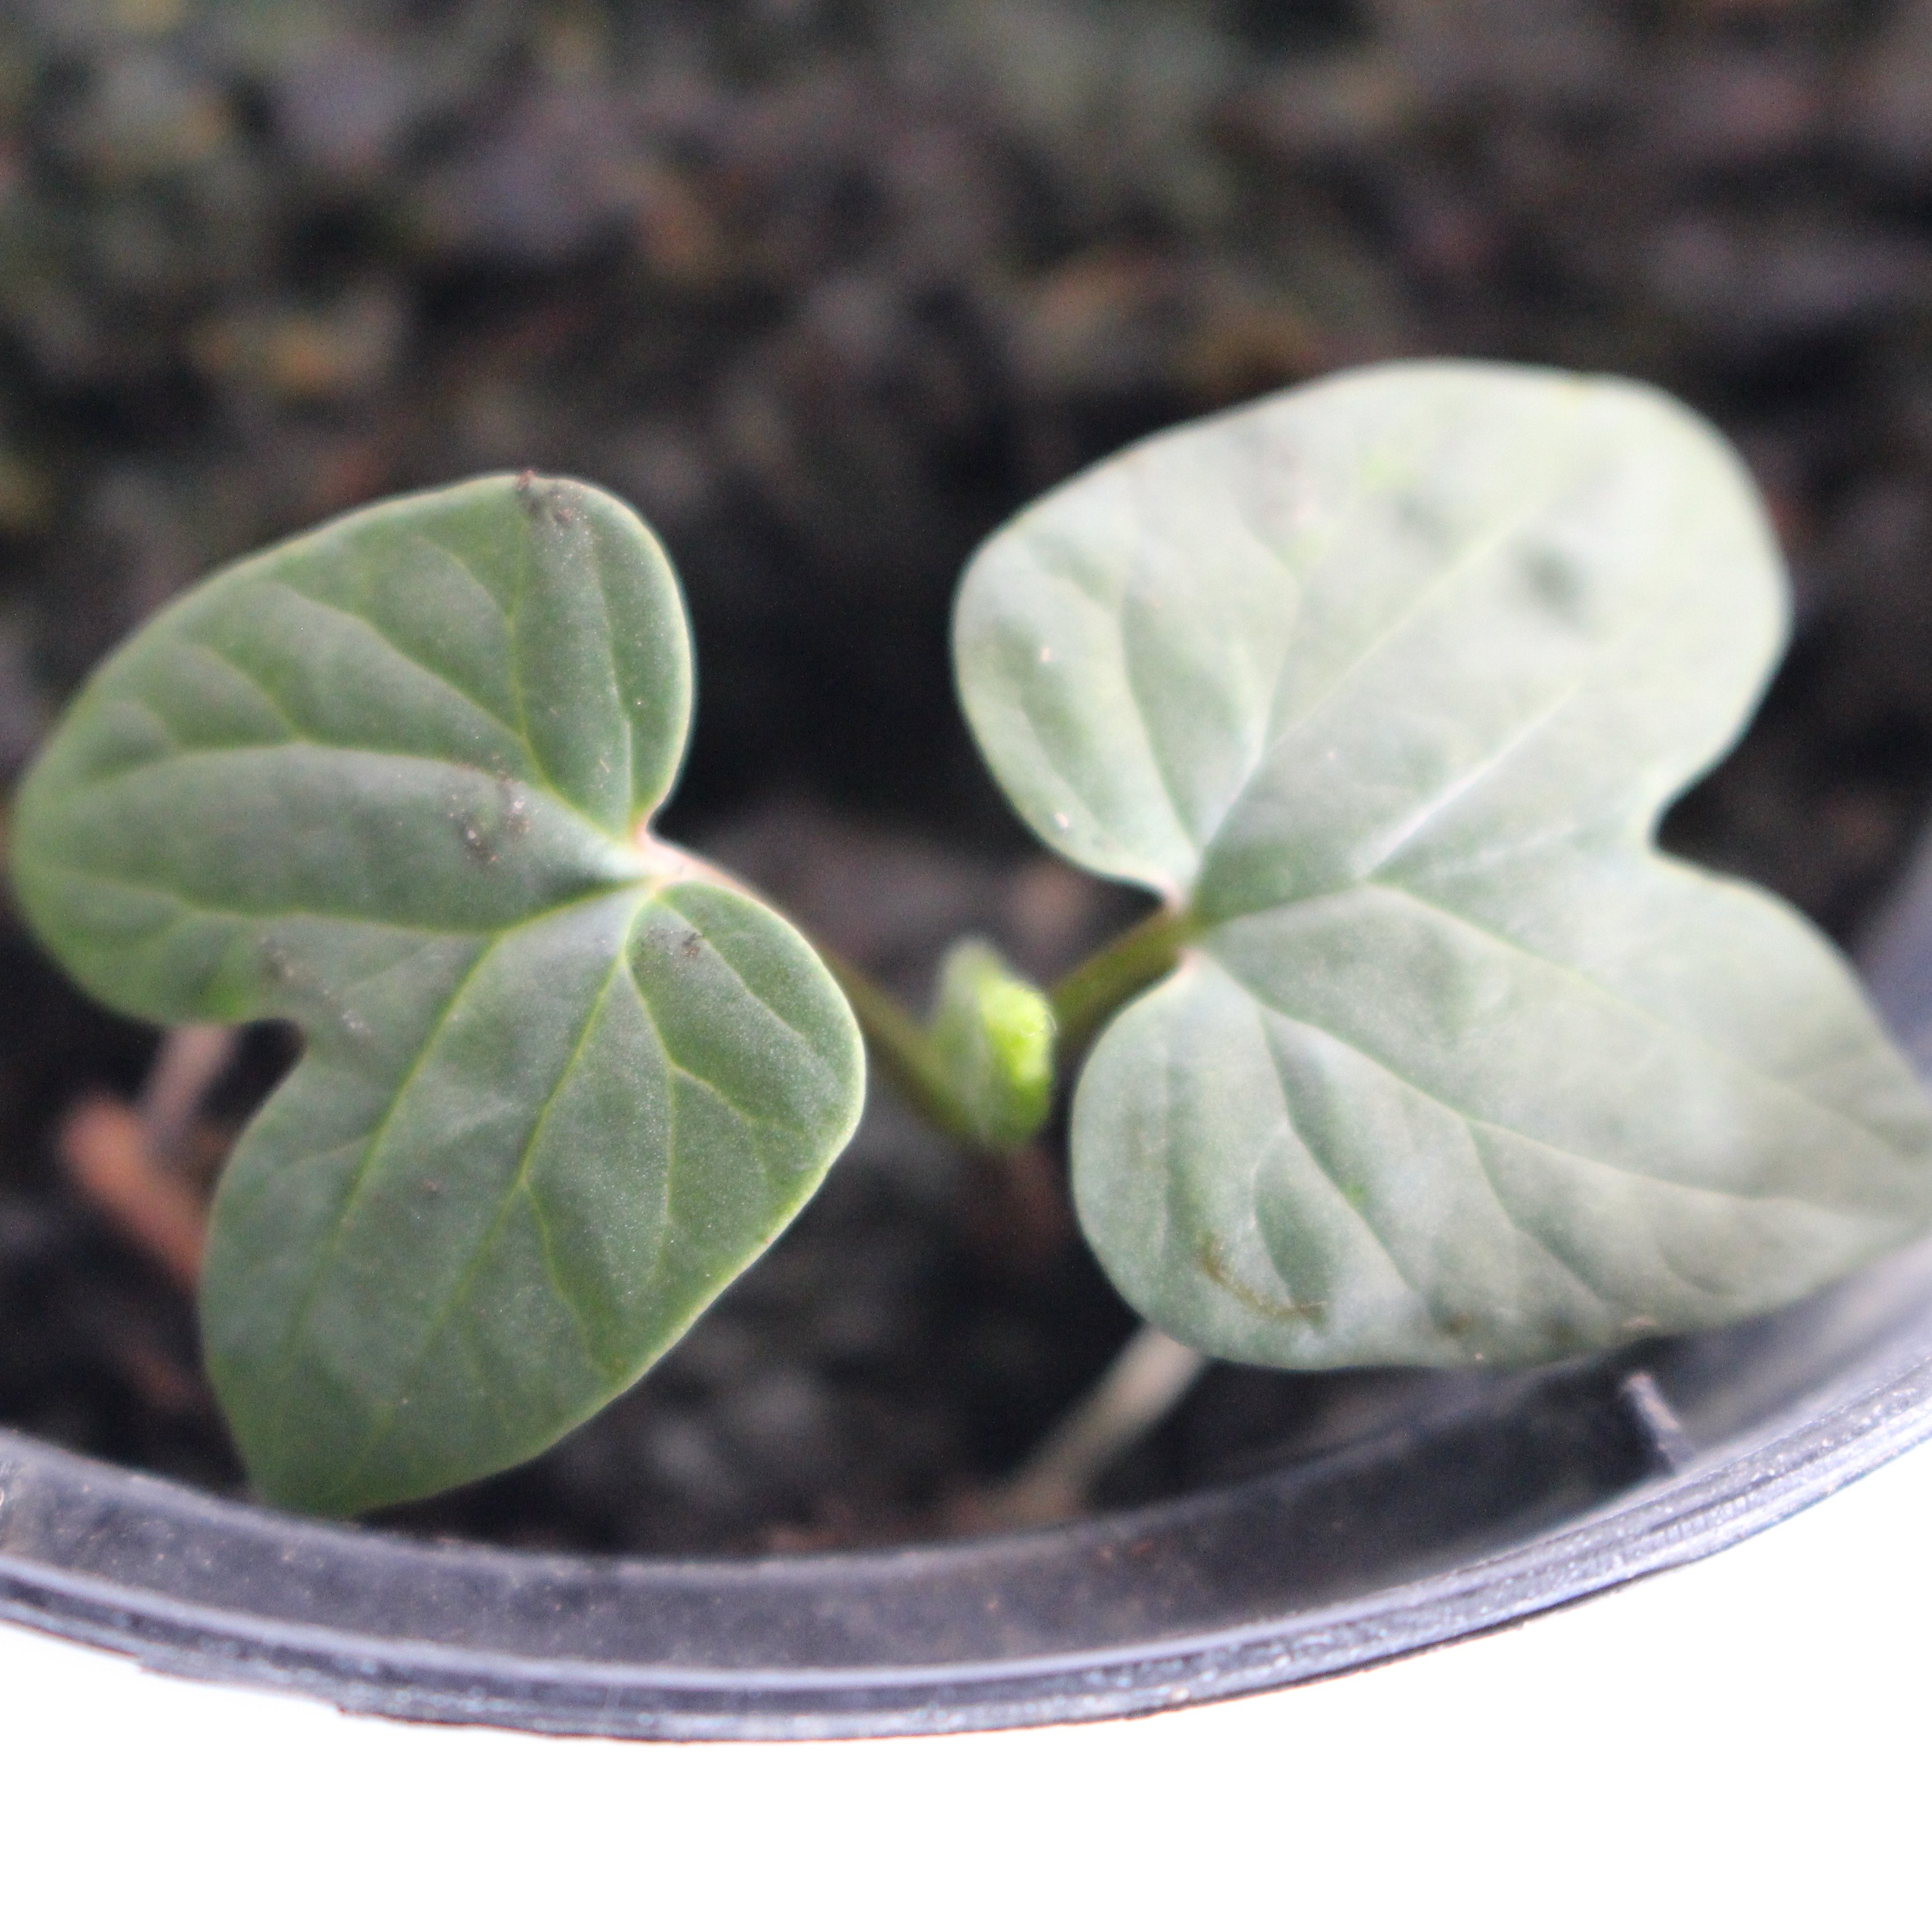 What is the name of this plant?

Convolvulus arvensis
